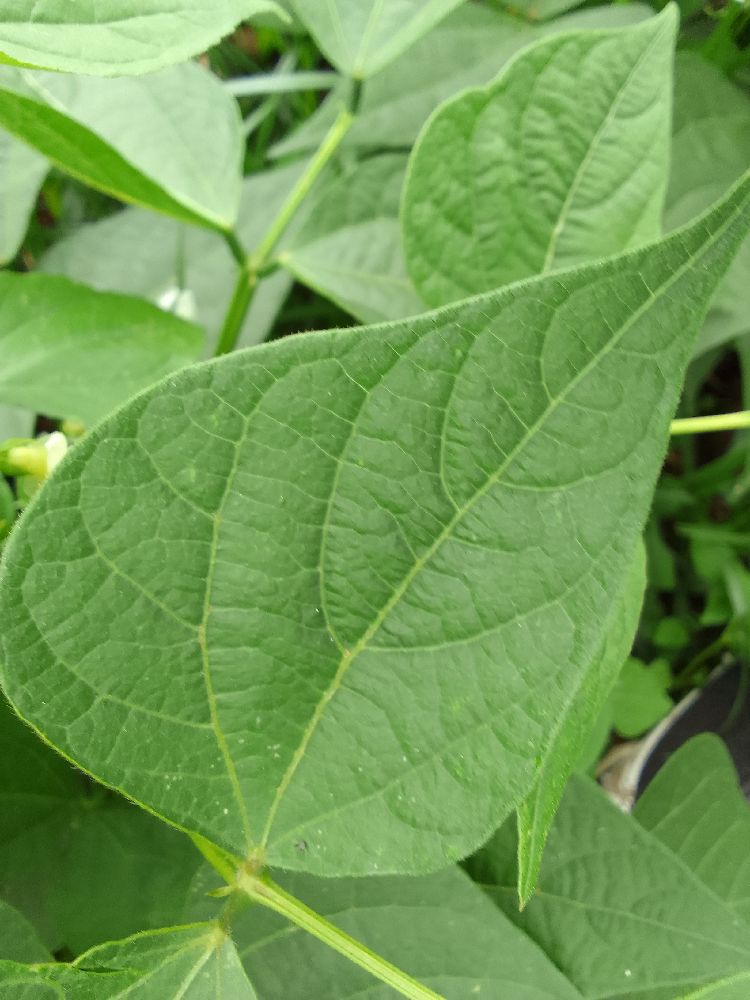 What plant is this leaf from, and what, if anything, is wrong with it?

common bean, healthy
